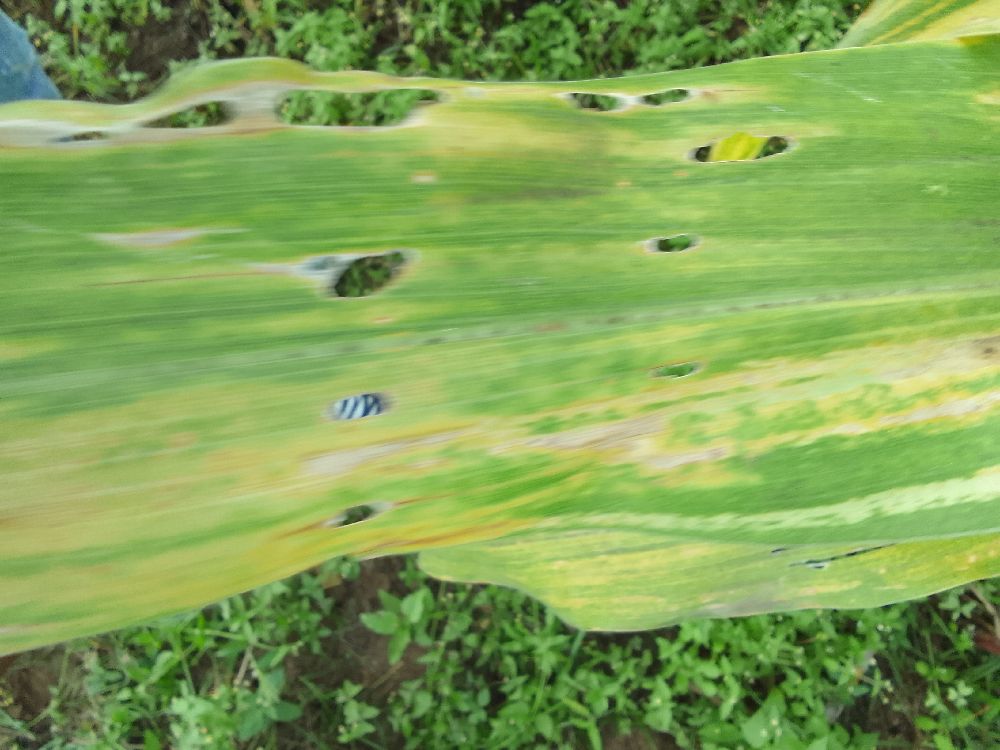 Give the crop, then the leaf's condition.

maize, maize lethal necrosis
